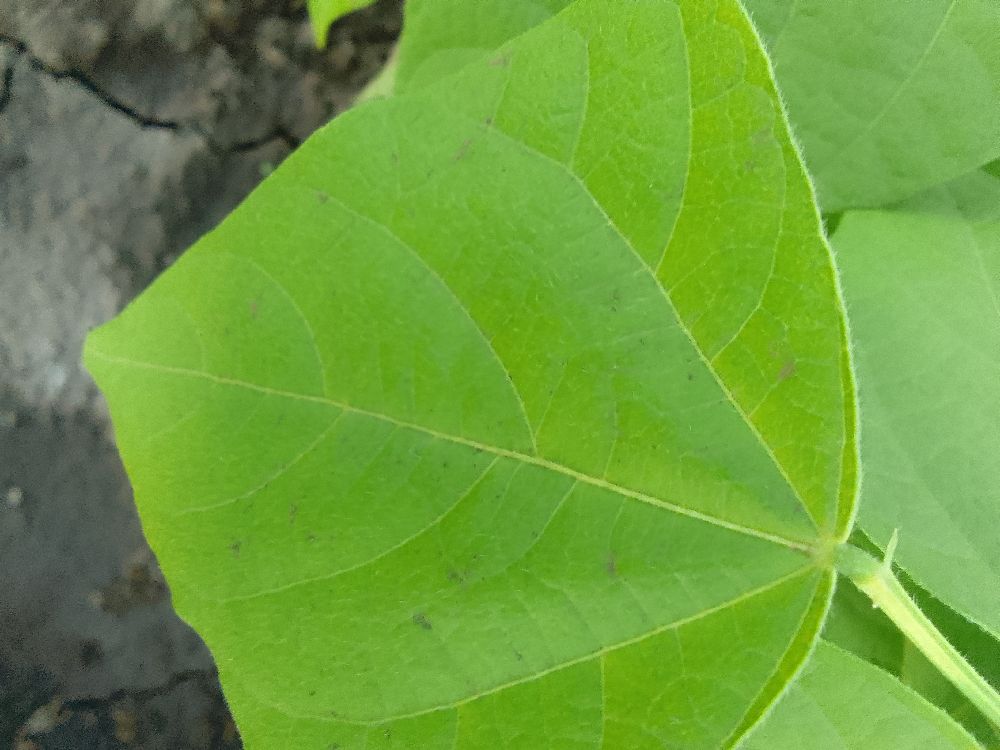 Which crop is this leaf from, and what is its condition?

common bean, healthy
